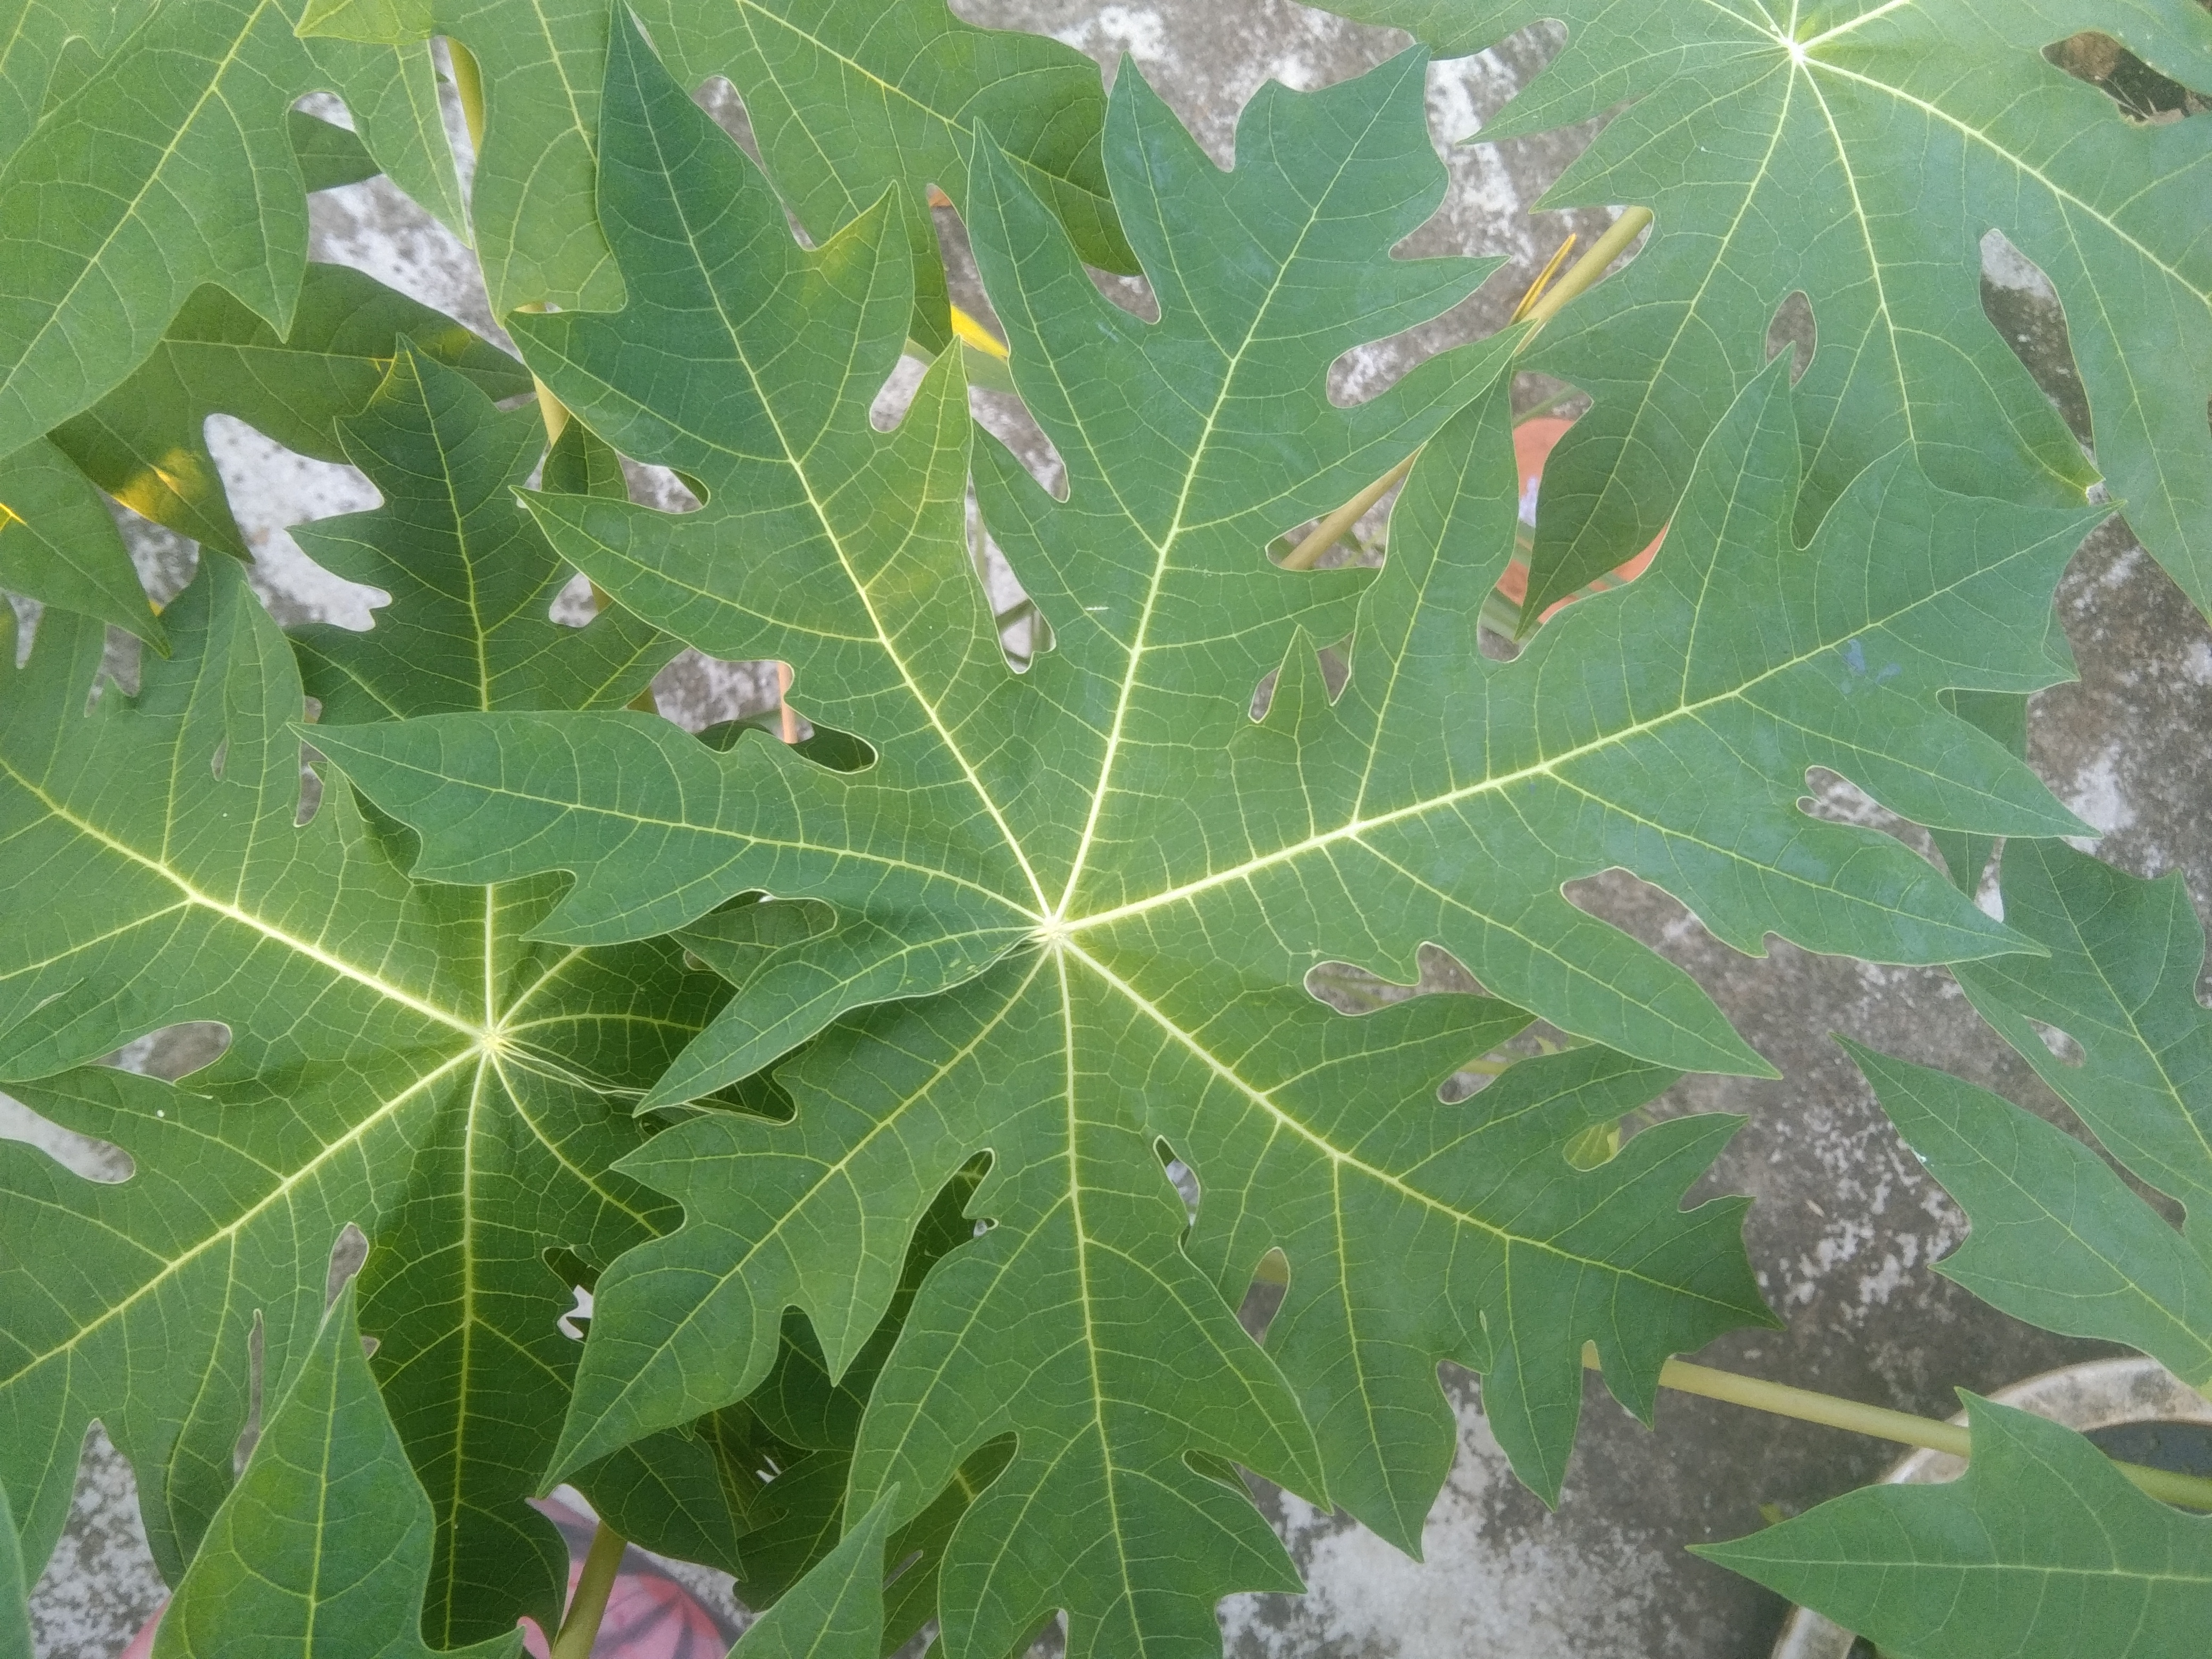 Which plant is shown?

papaya
